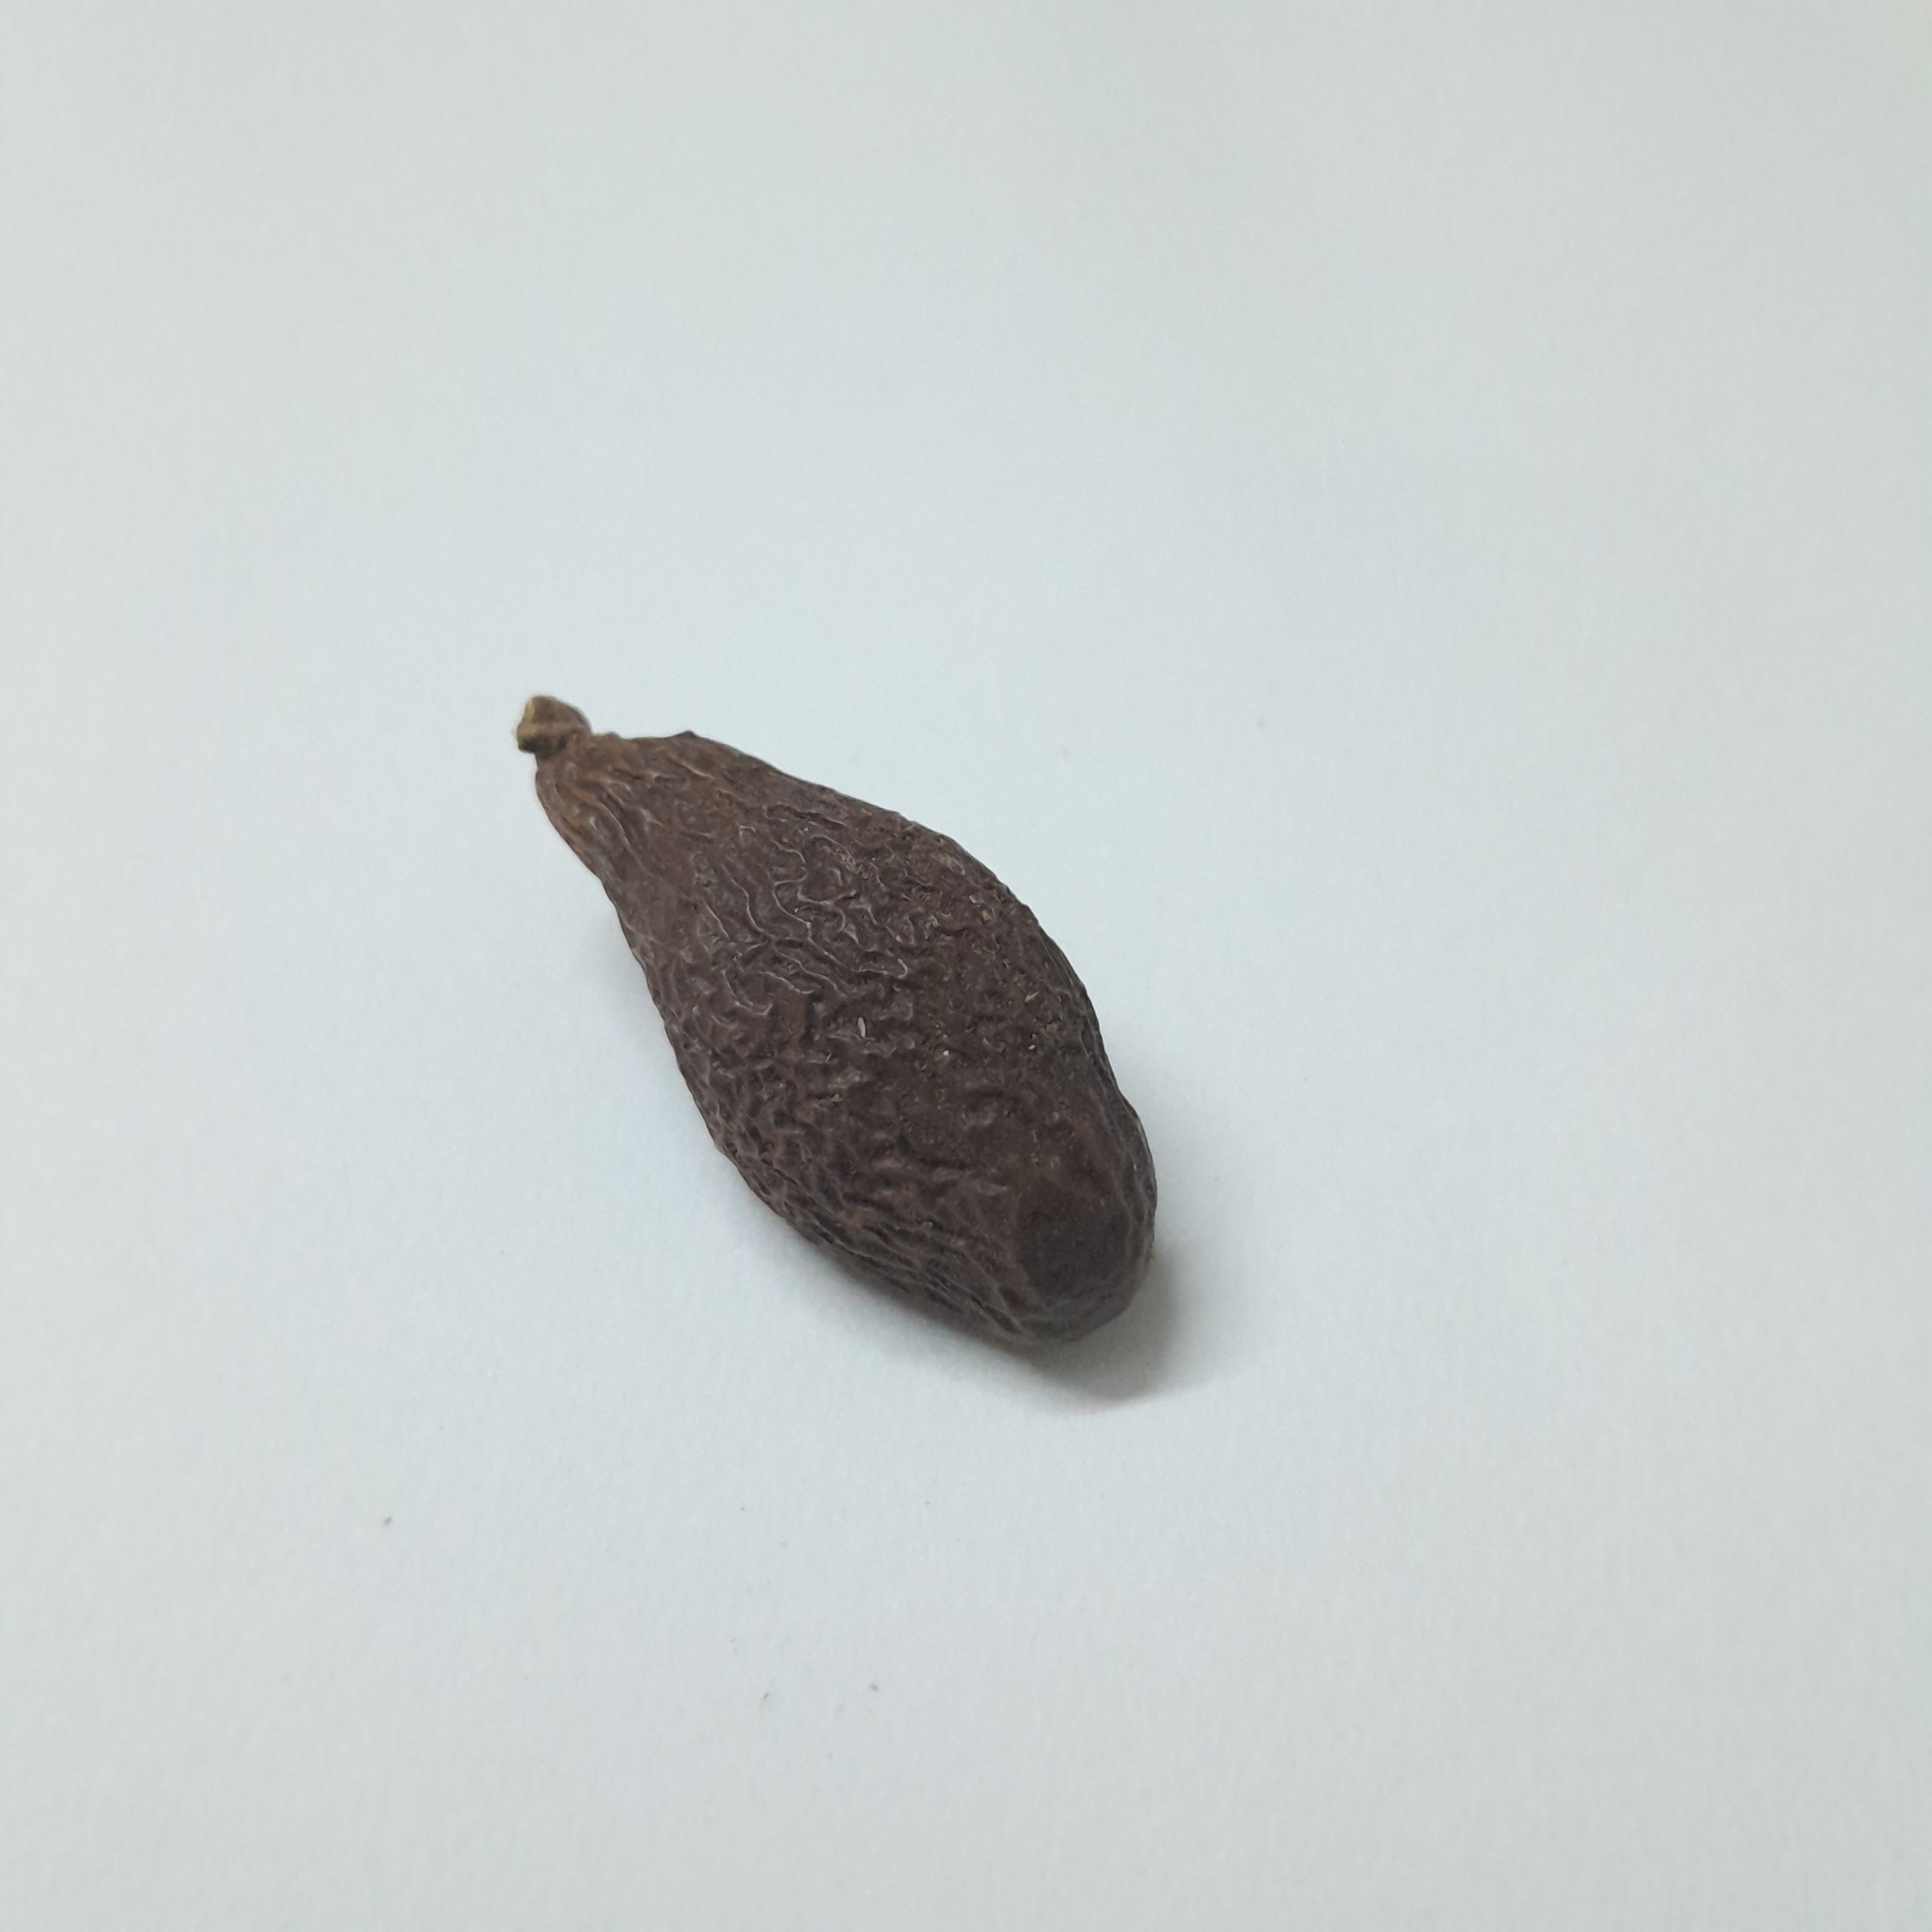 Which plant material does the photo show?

niranjanphal
